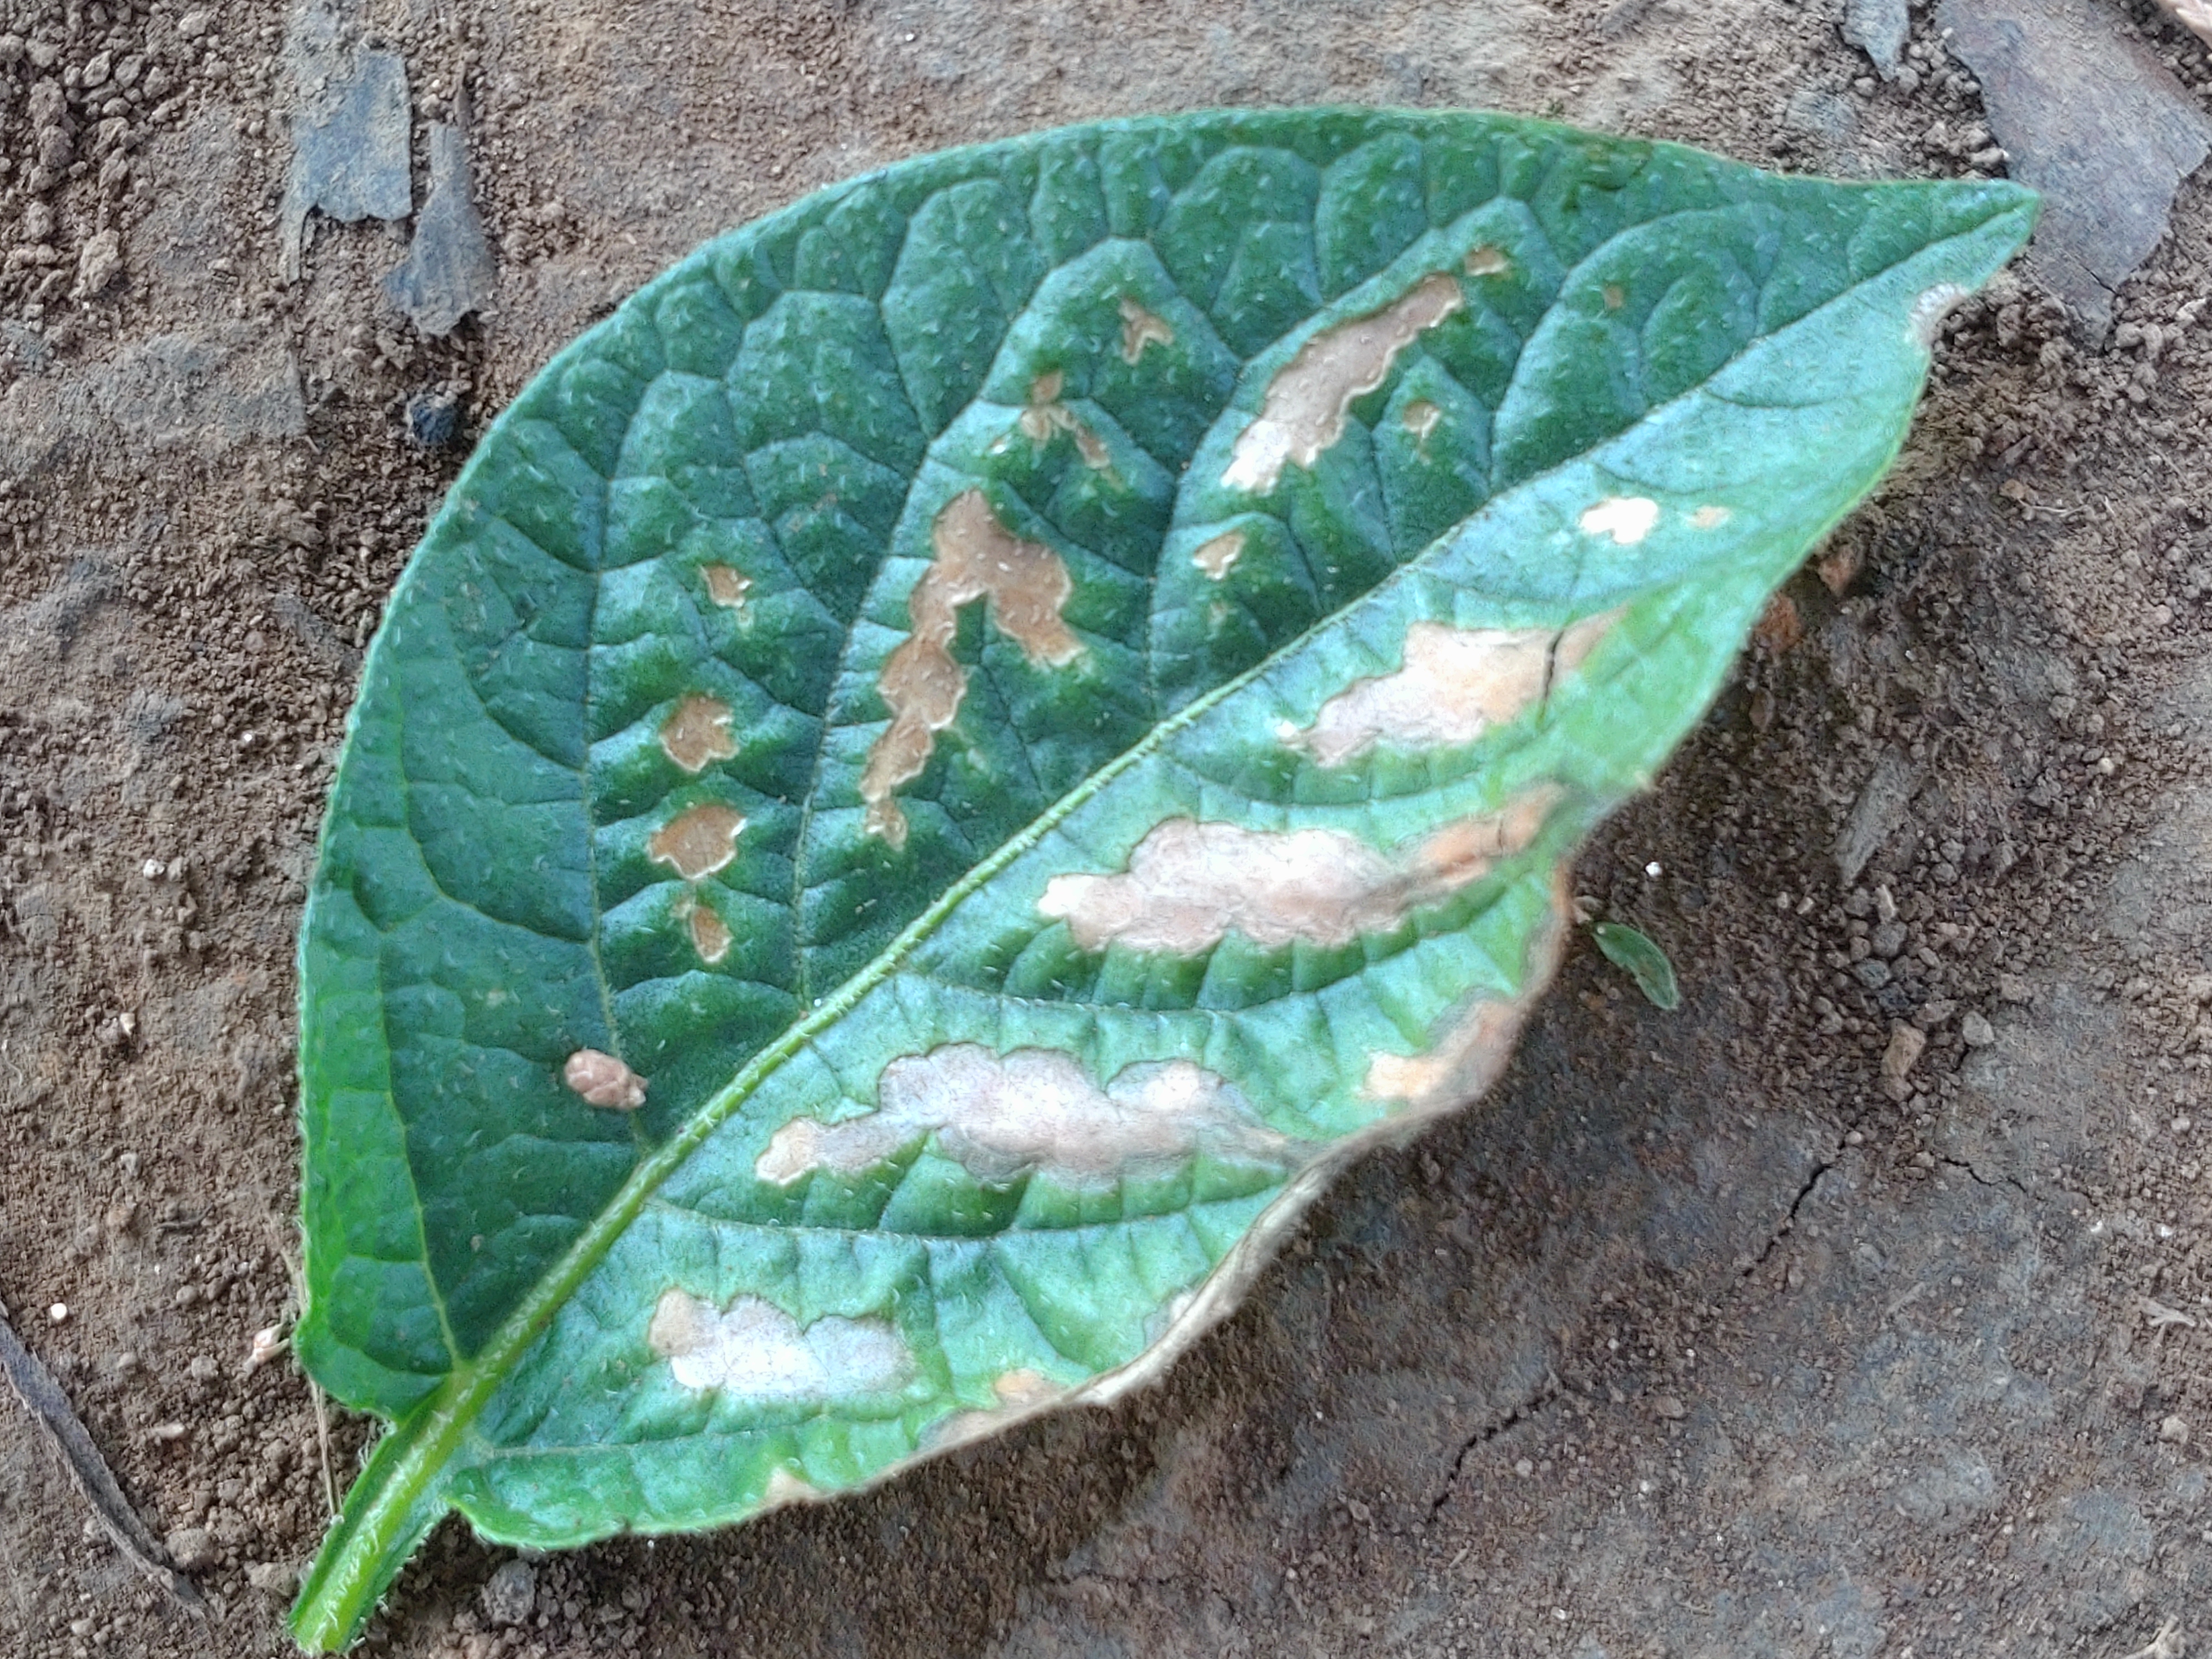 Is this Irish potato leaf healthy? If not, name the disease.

early blight
